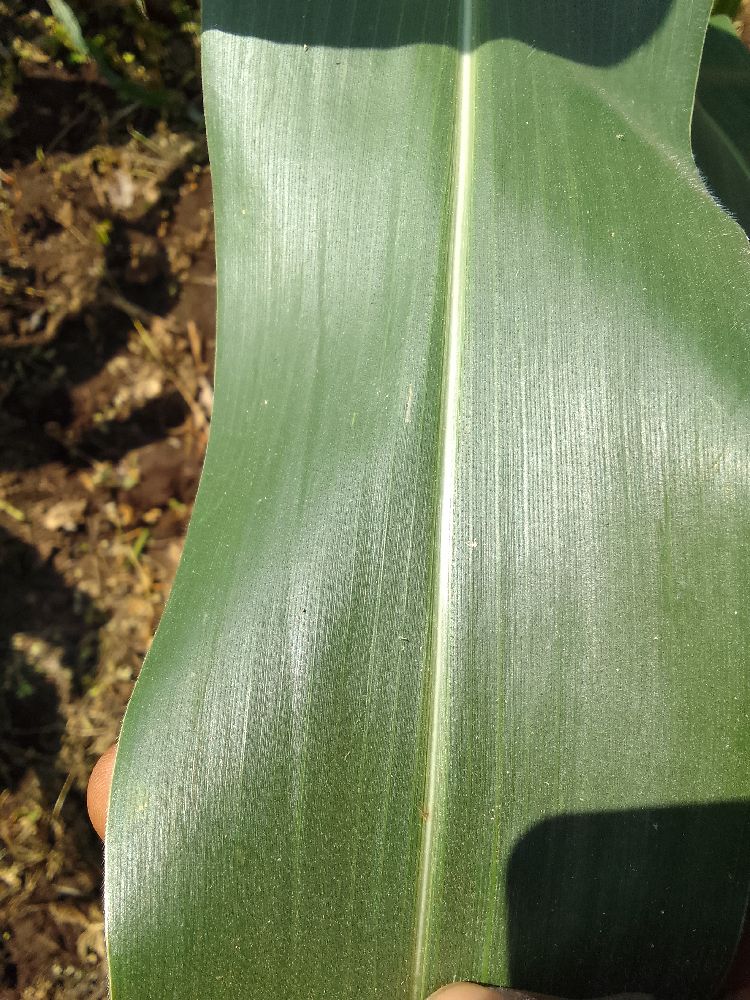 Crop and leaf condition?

maize, healthy
